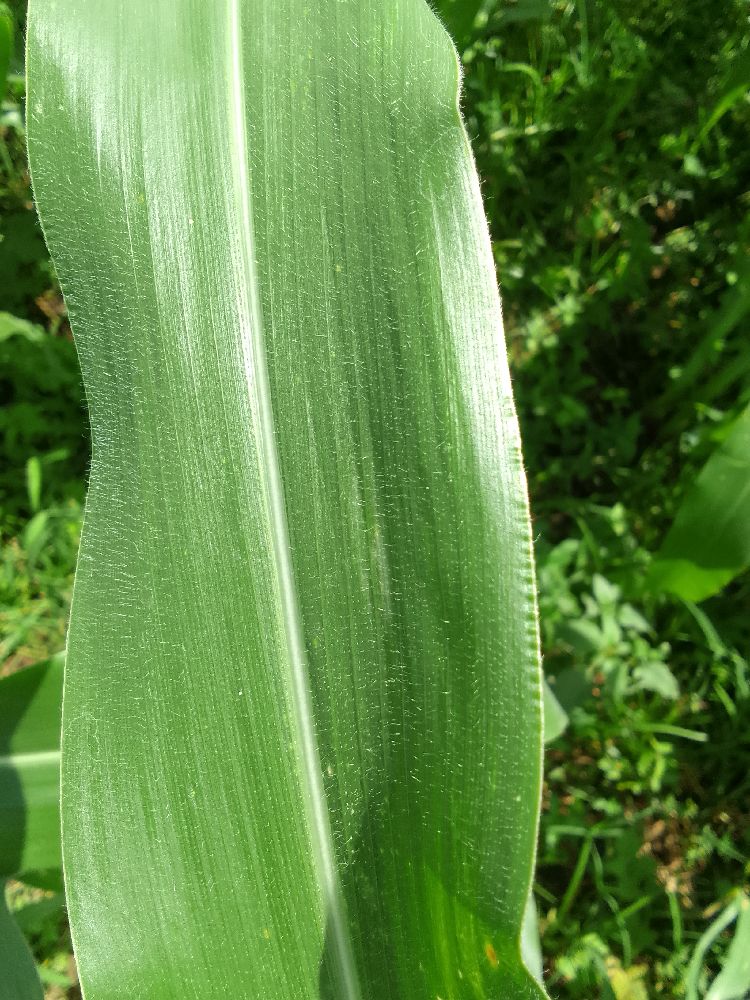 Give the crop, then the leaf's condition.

maize, healthy
